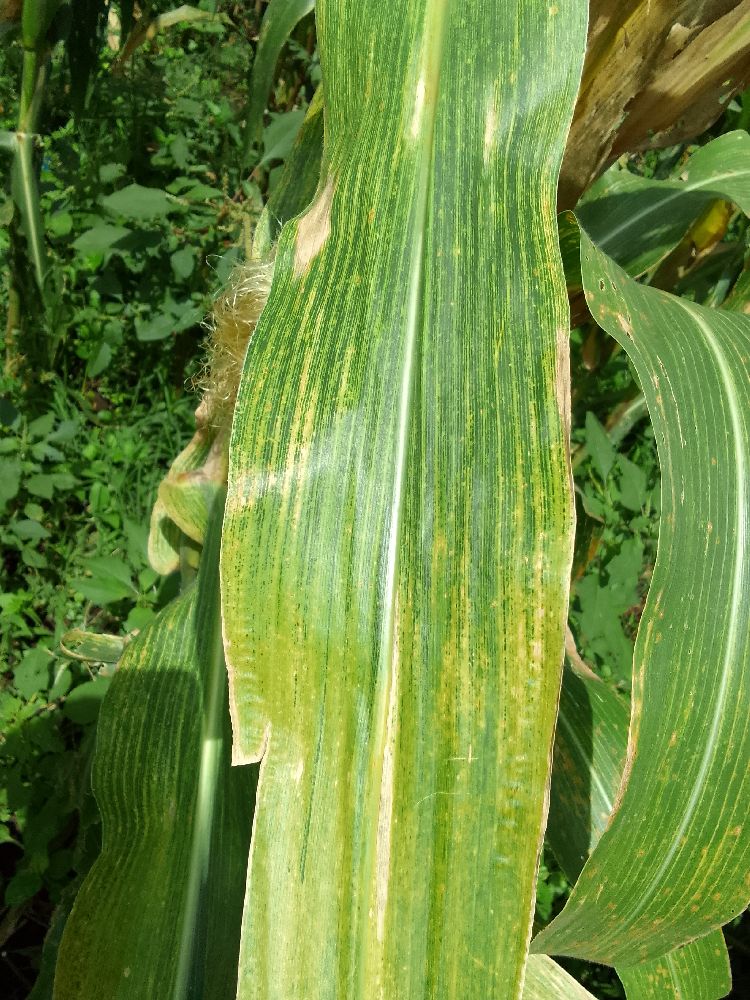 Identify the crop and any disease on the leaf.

maize, maize lethal necrosis
